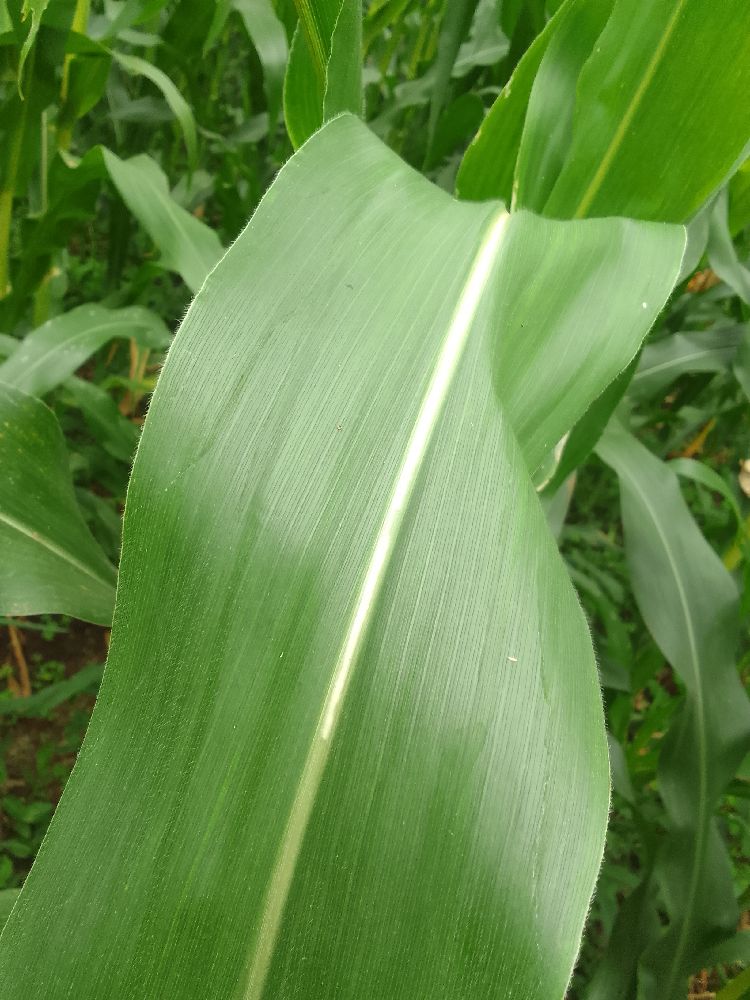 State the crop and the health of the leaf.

maize, healthy
